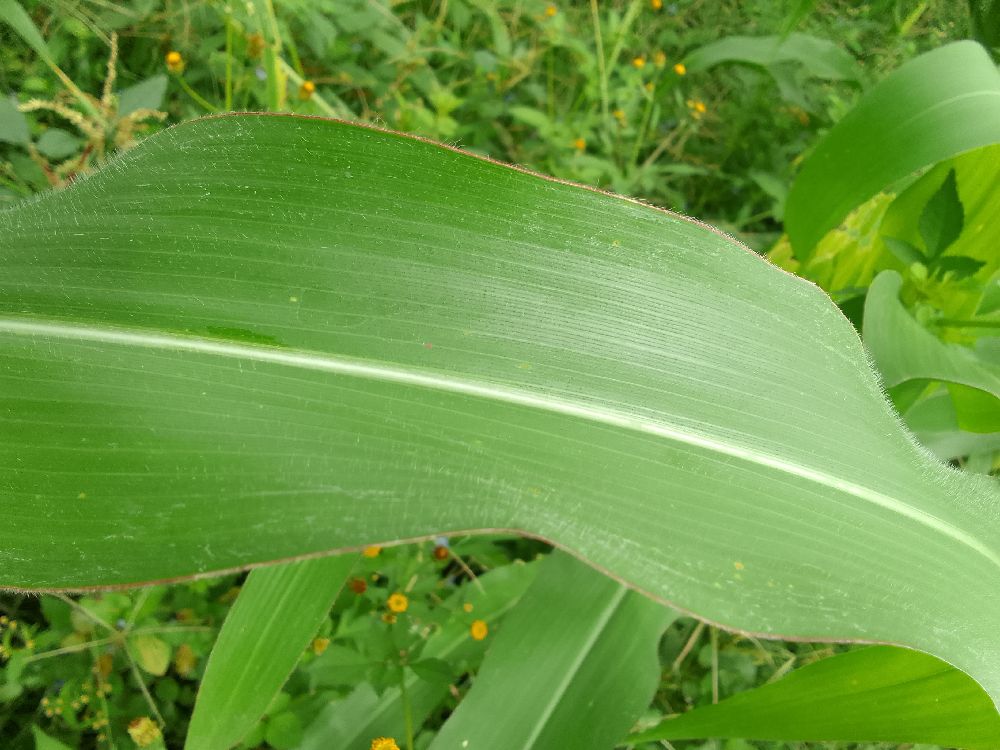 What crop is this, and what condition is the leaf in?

maize, healthy
